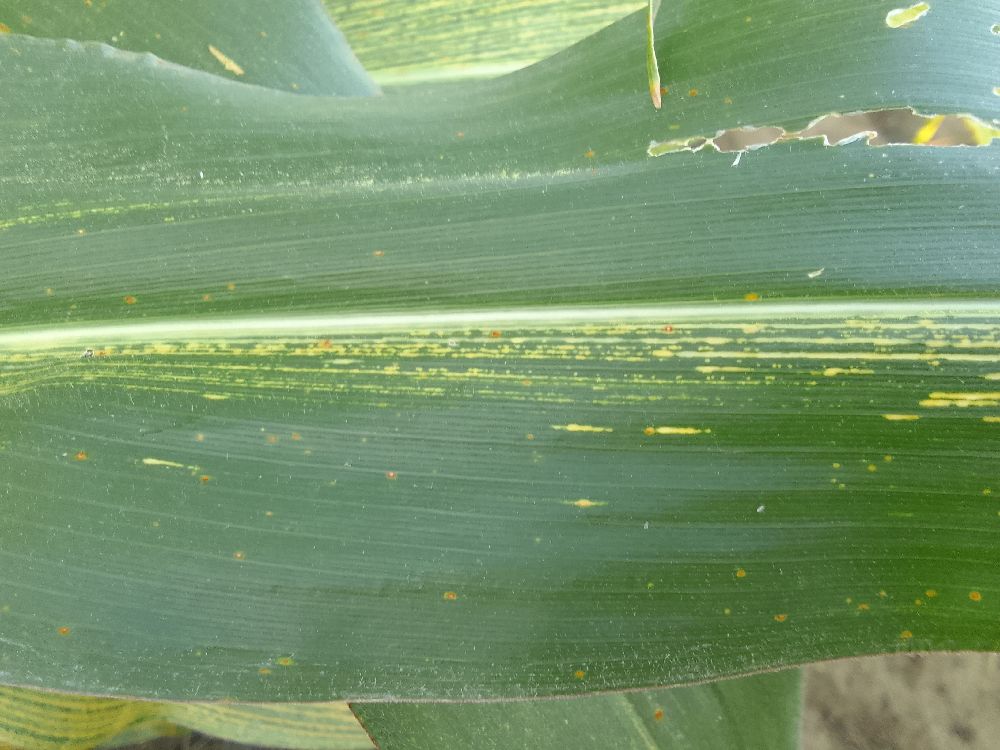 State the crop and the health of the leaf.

maize, maize streak virus
